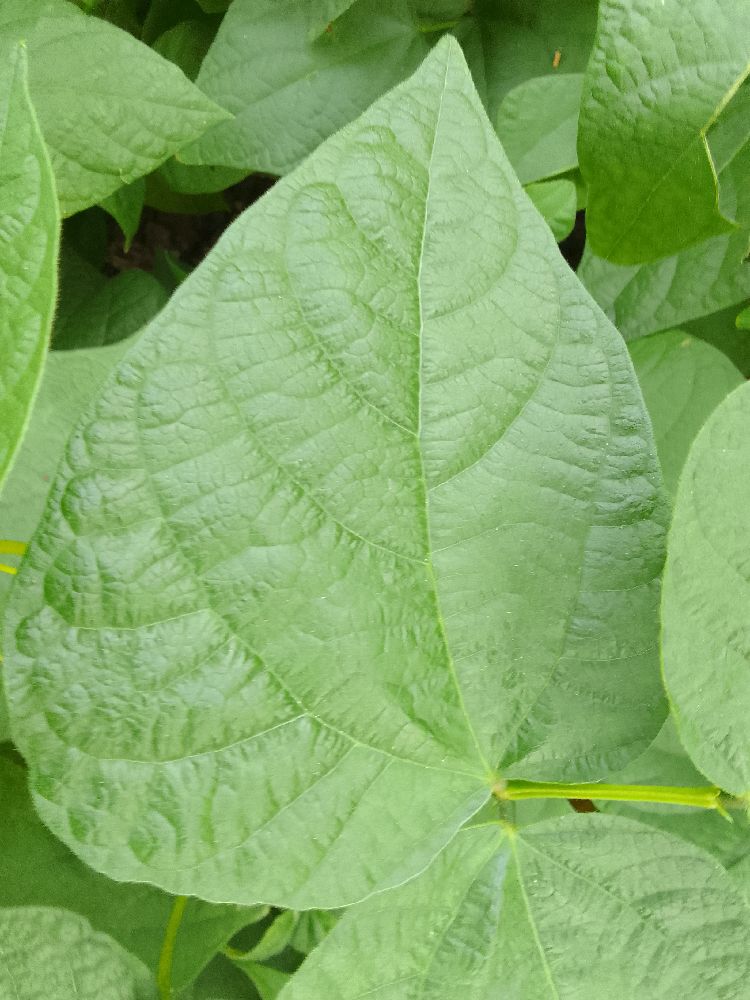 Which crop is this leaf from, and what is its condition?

common bean, healthy
